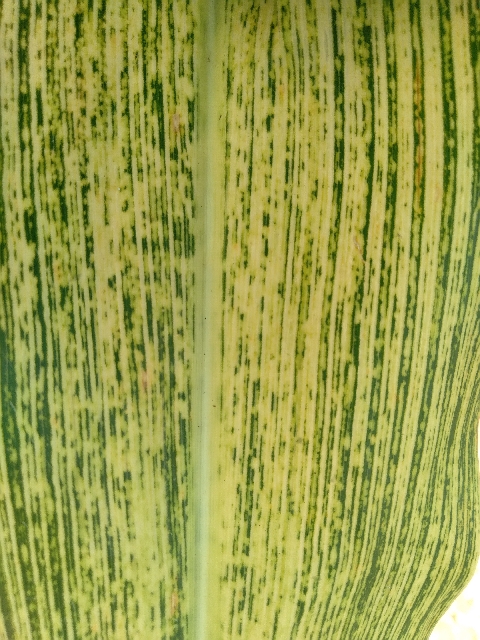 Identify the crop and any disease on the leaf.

maize, maize streak virus
